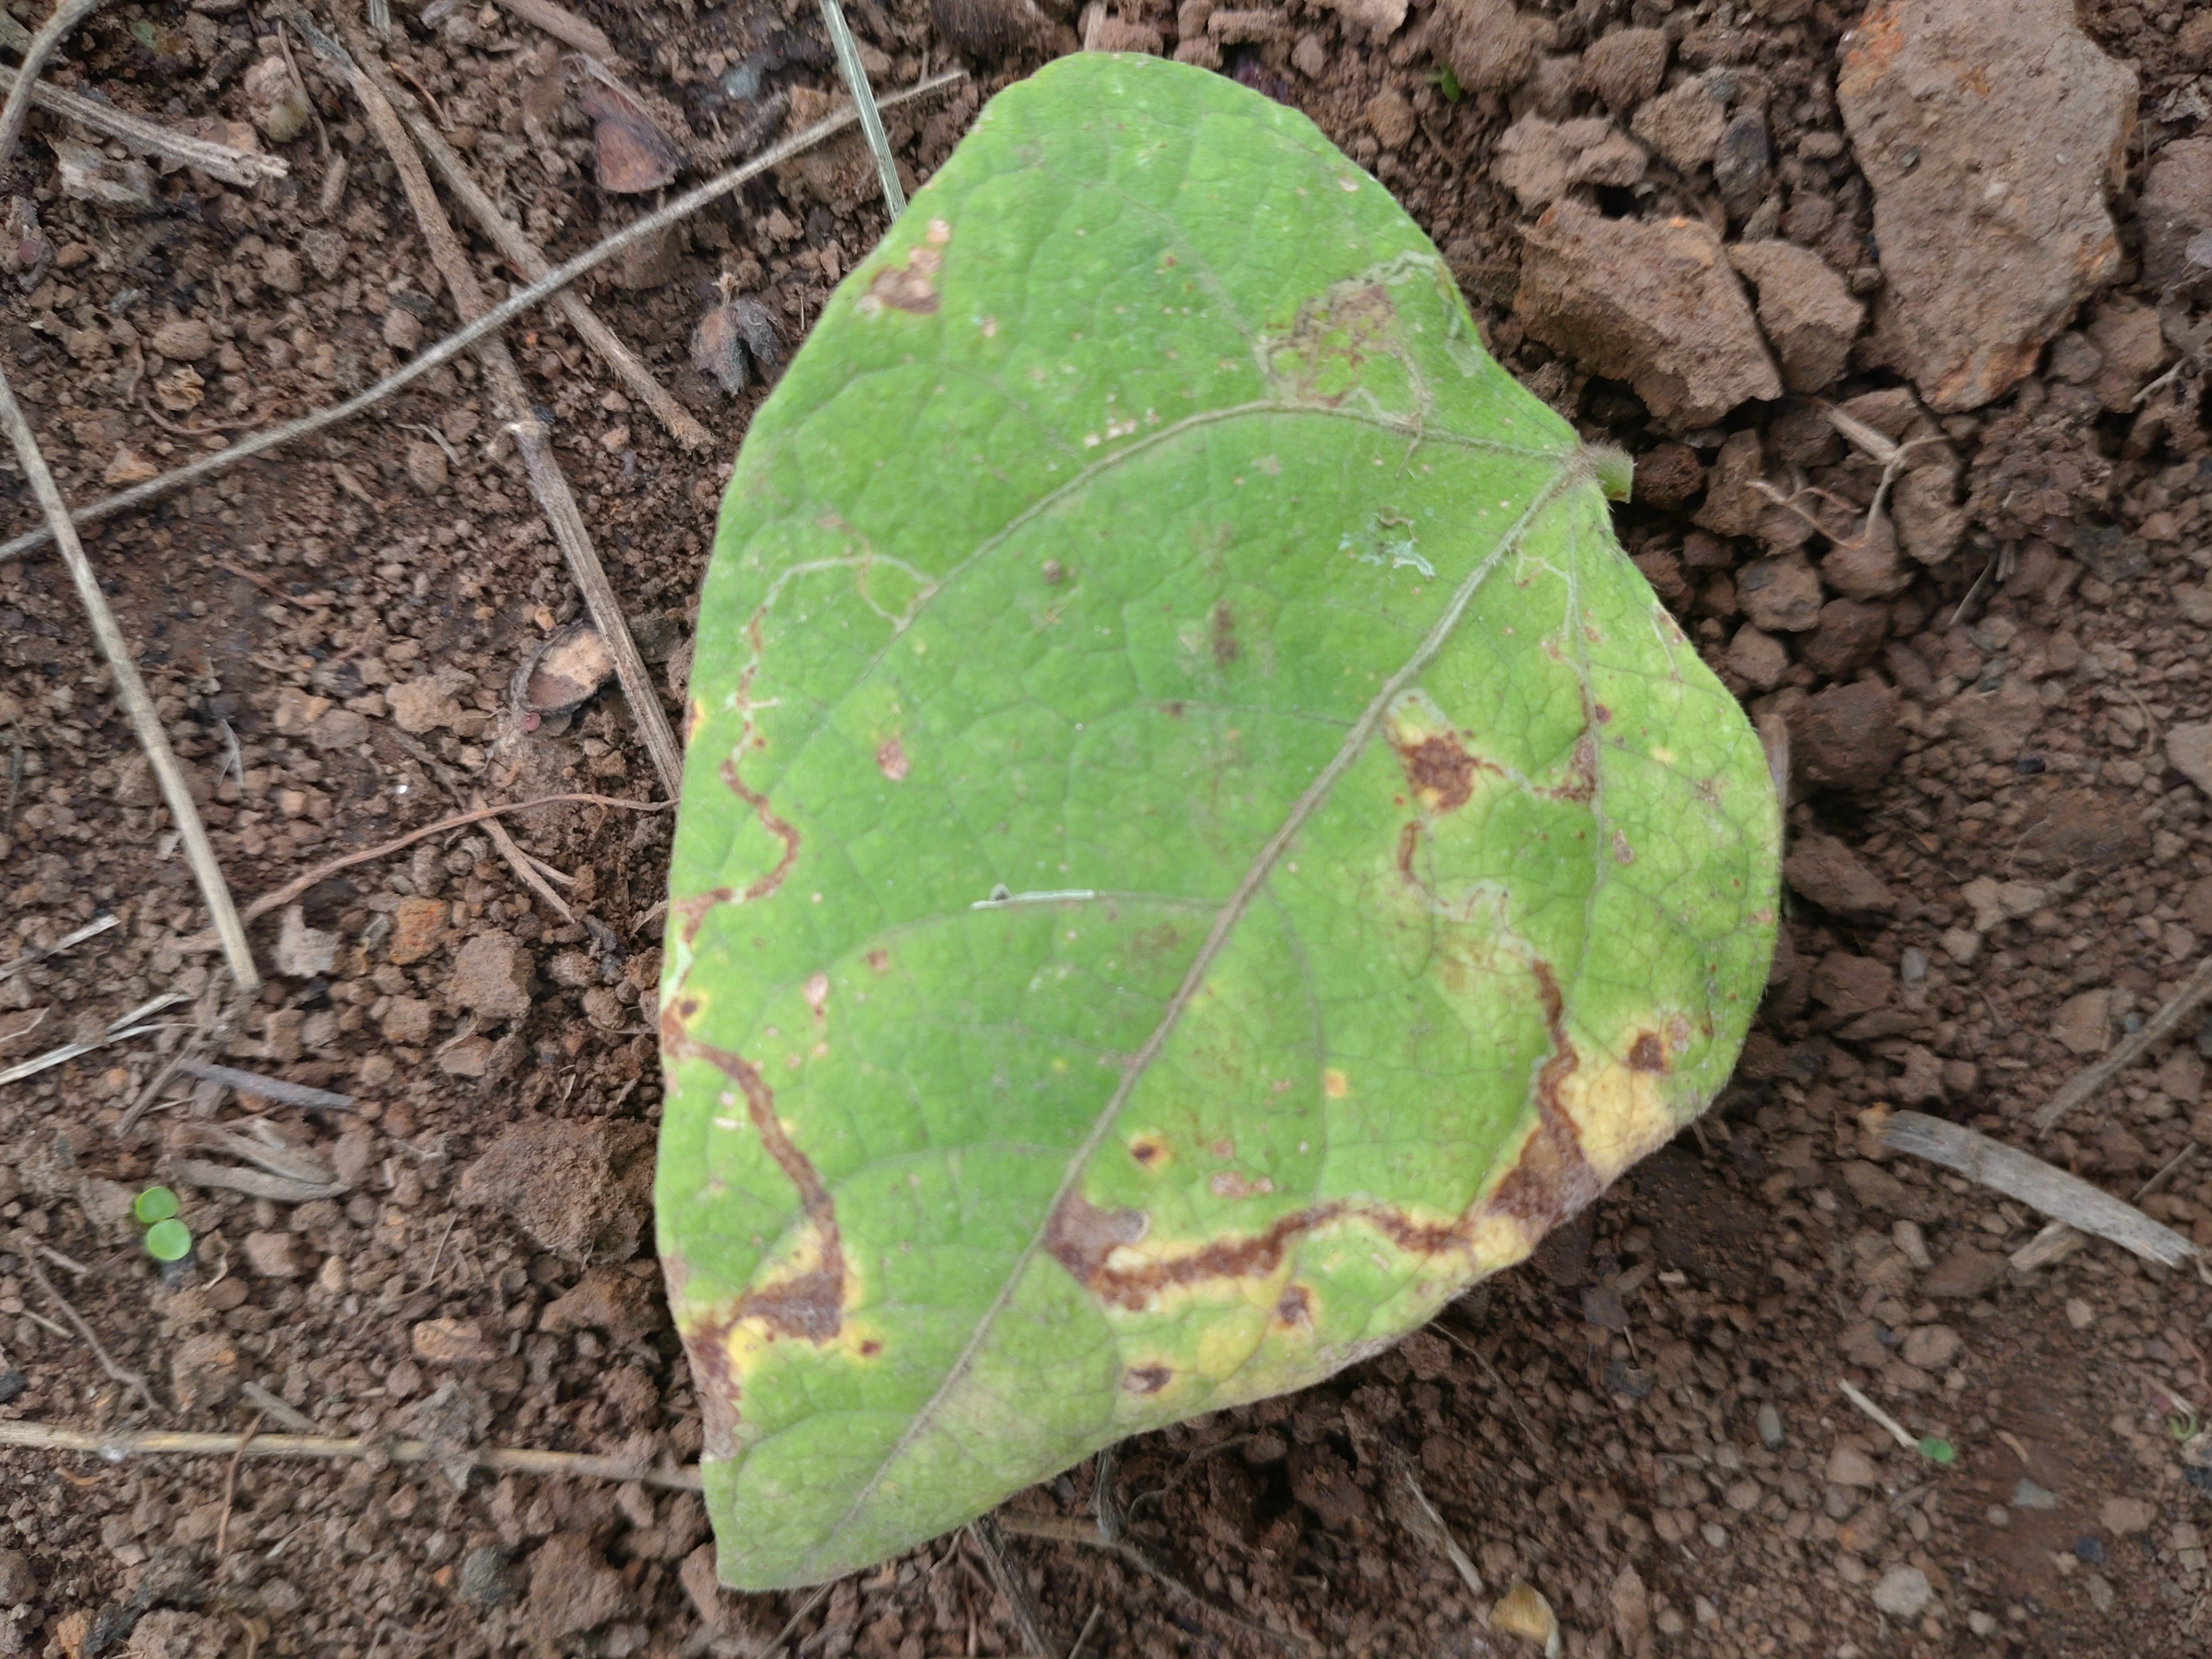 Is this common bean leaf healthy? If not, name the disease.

rust
